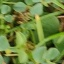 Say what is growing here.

unstructured weed
